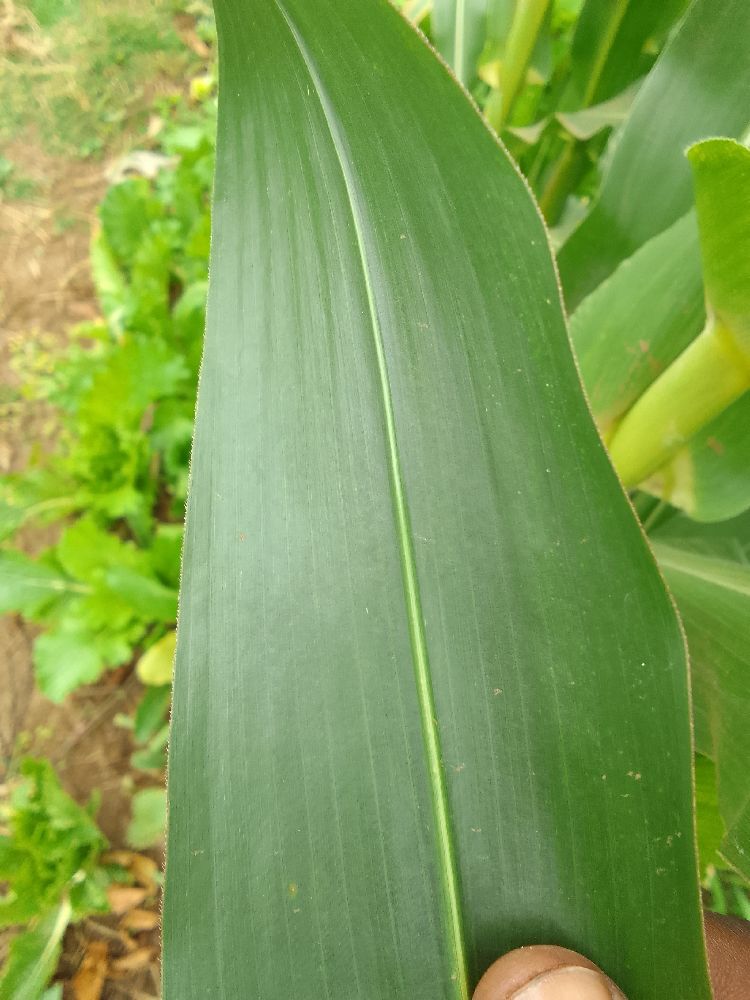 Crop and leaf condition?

maize, healthy
